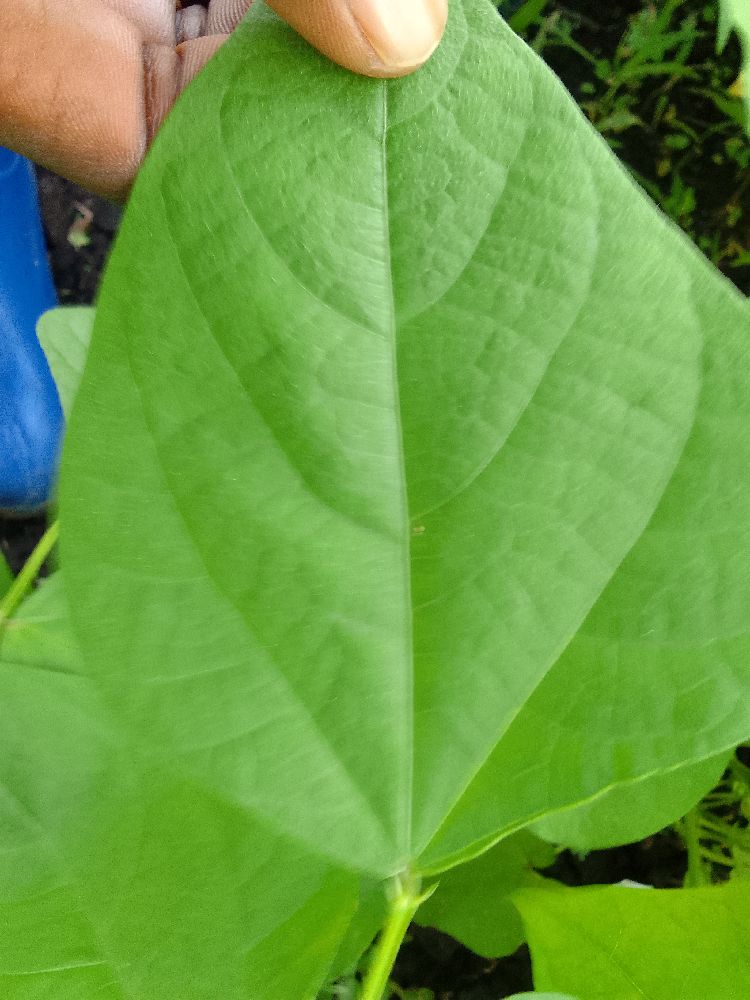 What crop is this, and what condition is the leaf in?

common bean, healthy
